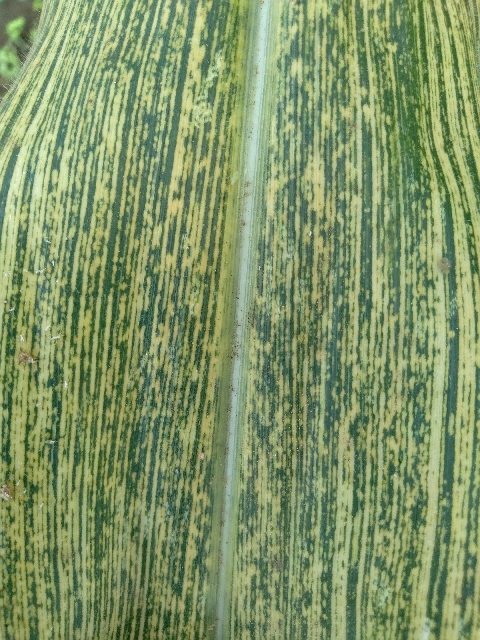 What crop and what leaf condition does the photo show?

maize, maize streak virus
